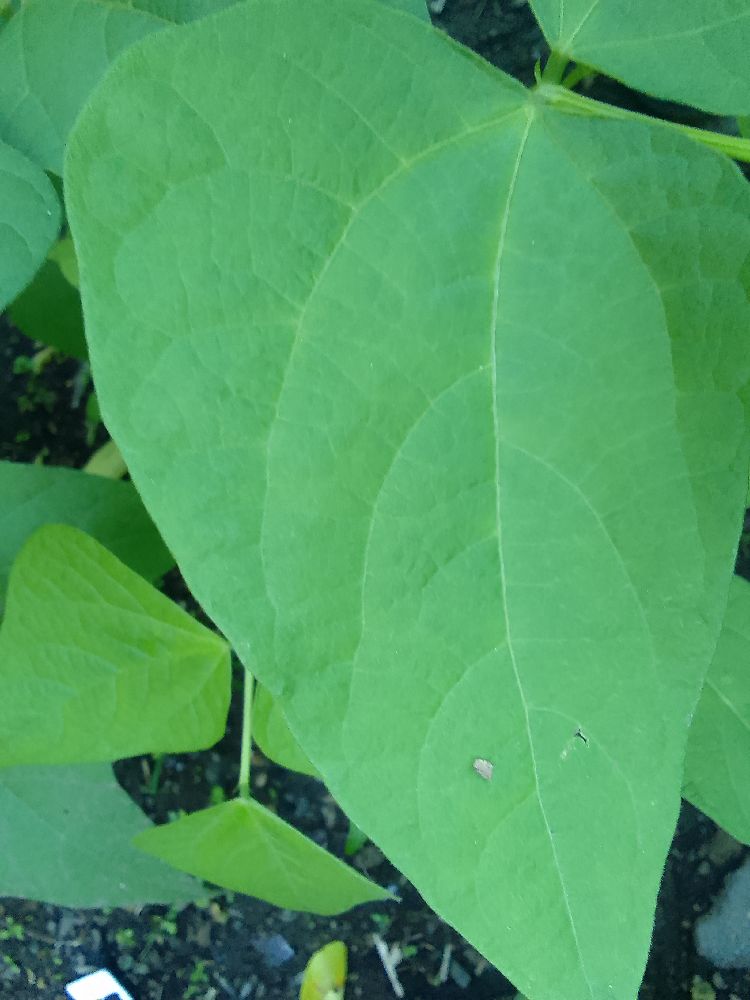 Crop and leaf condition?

common bean, healthy
